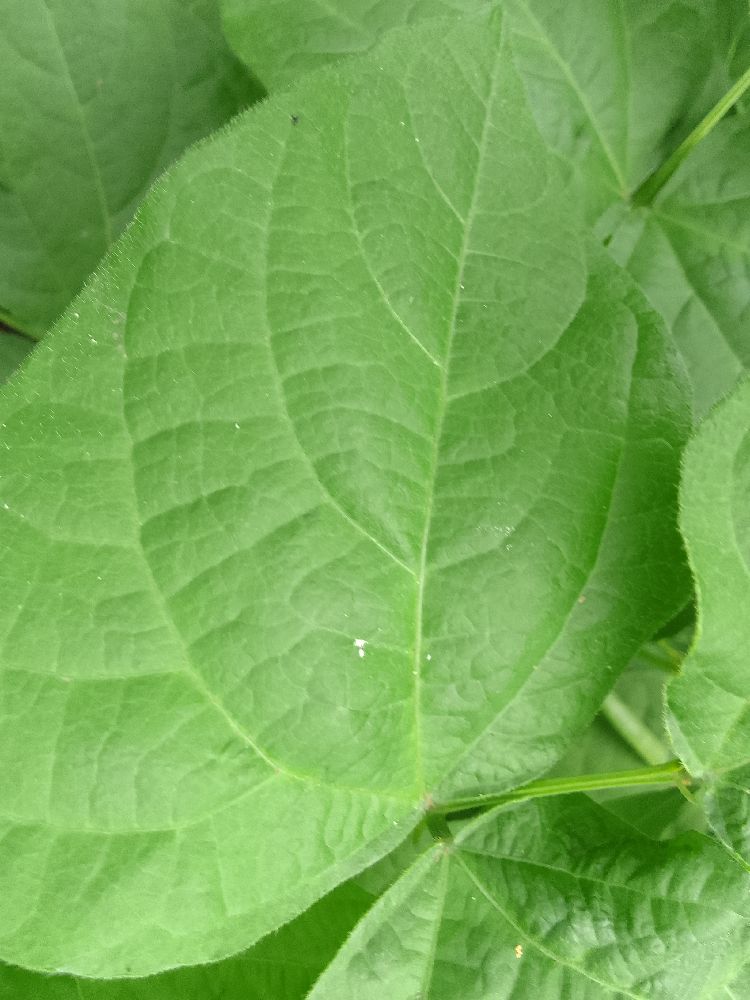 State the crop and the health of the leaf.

common bean, healthy
